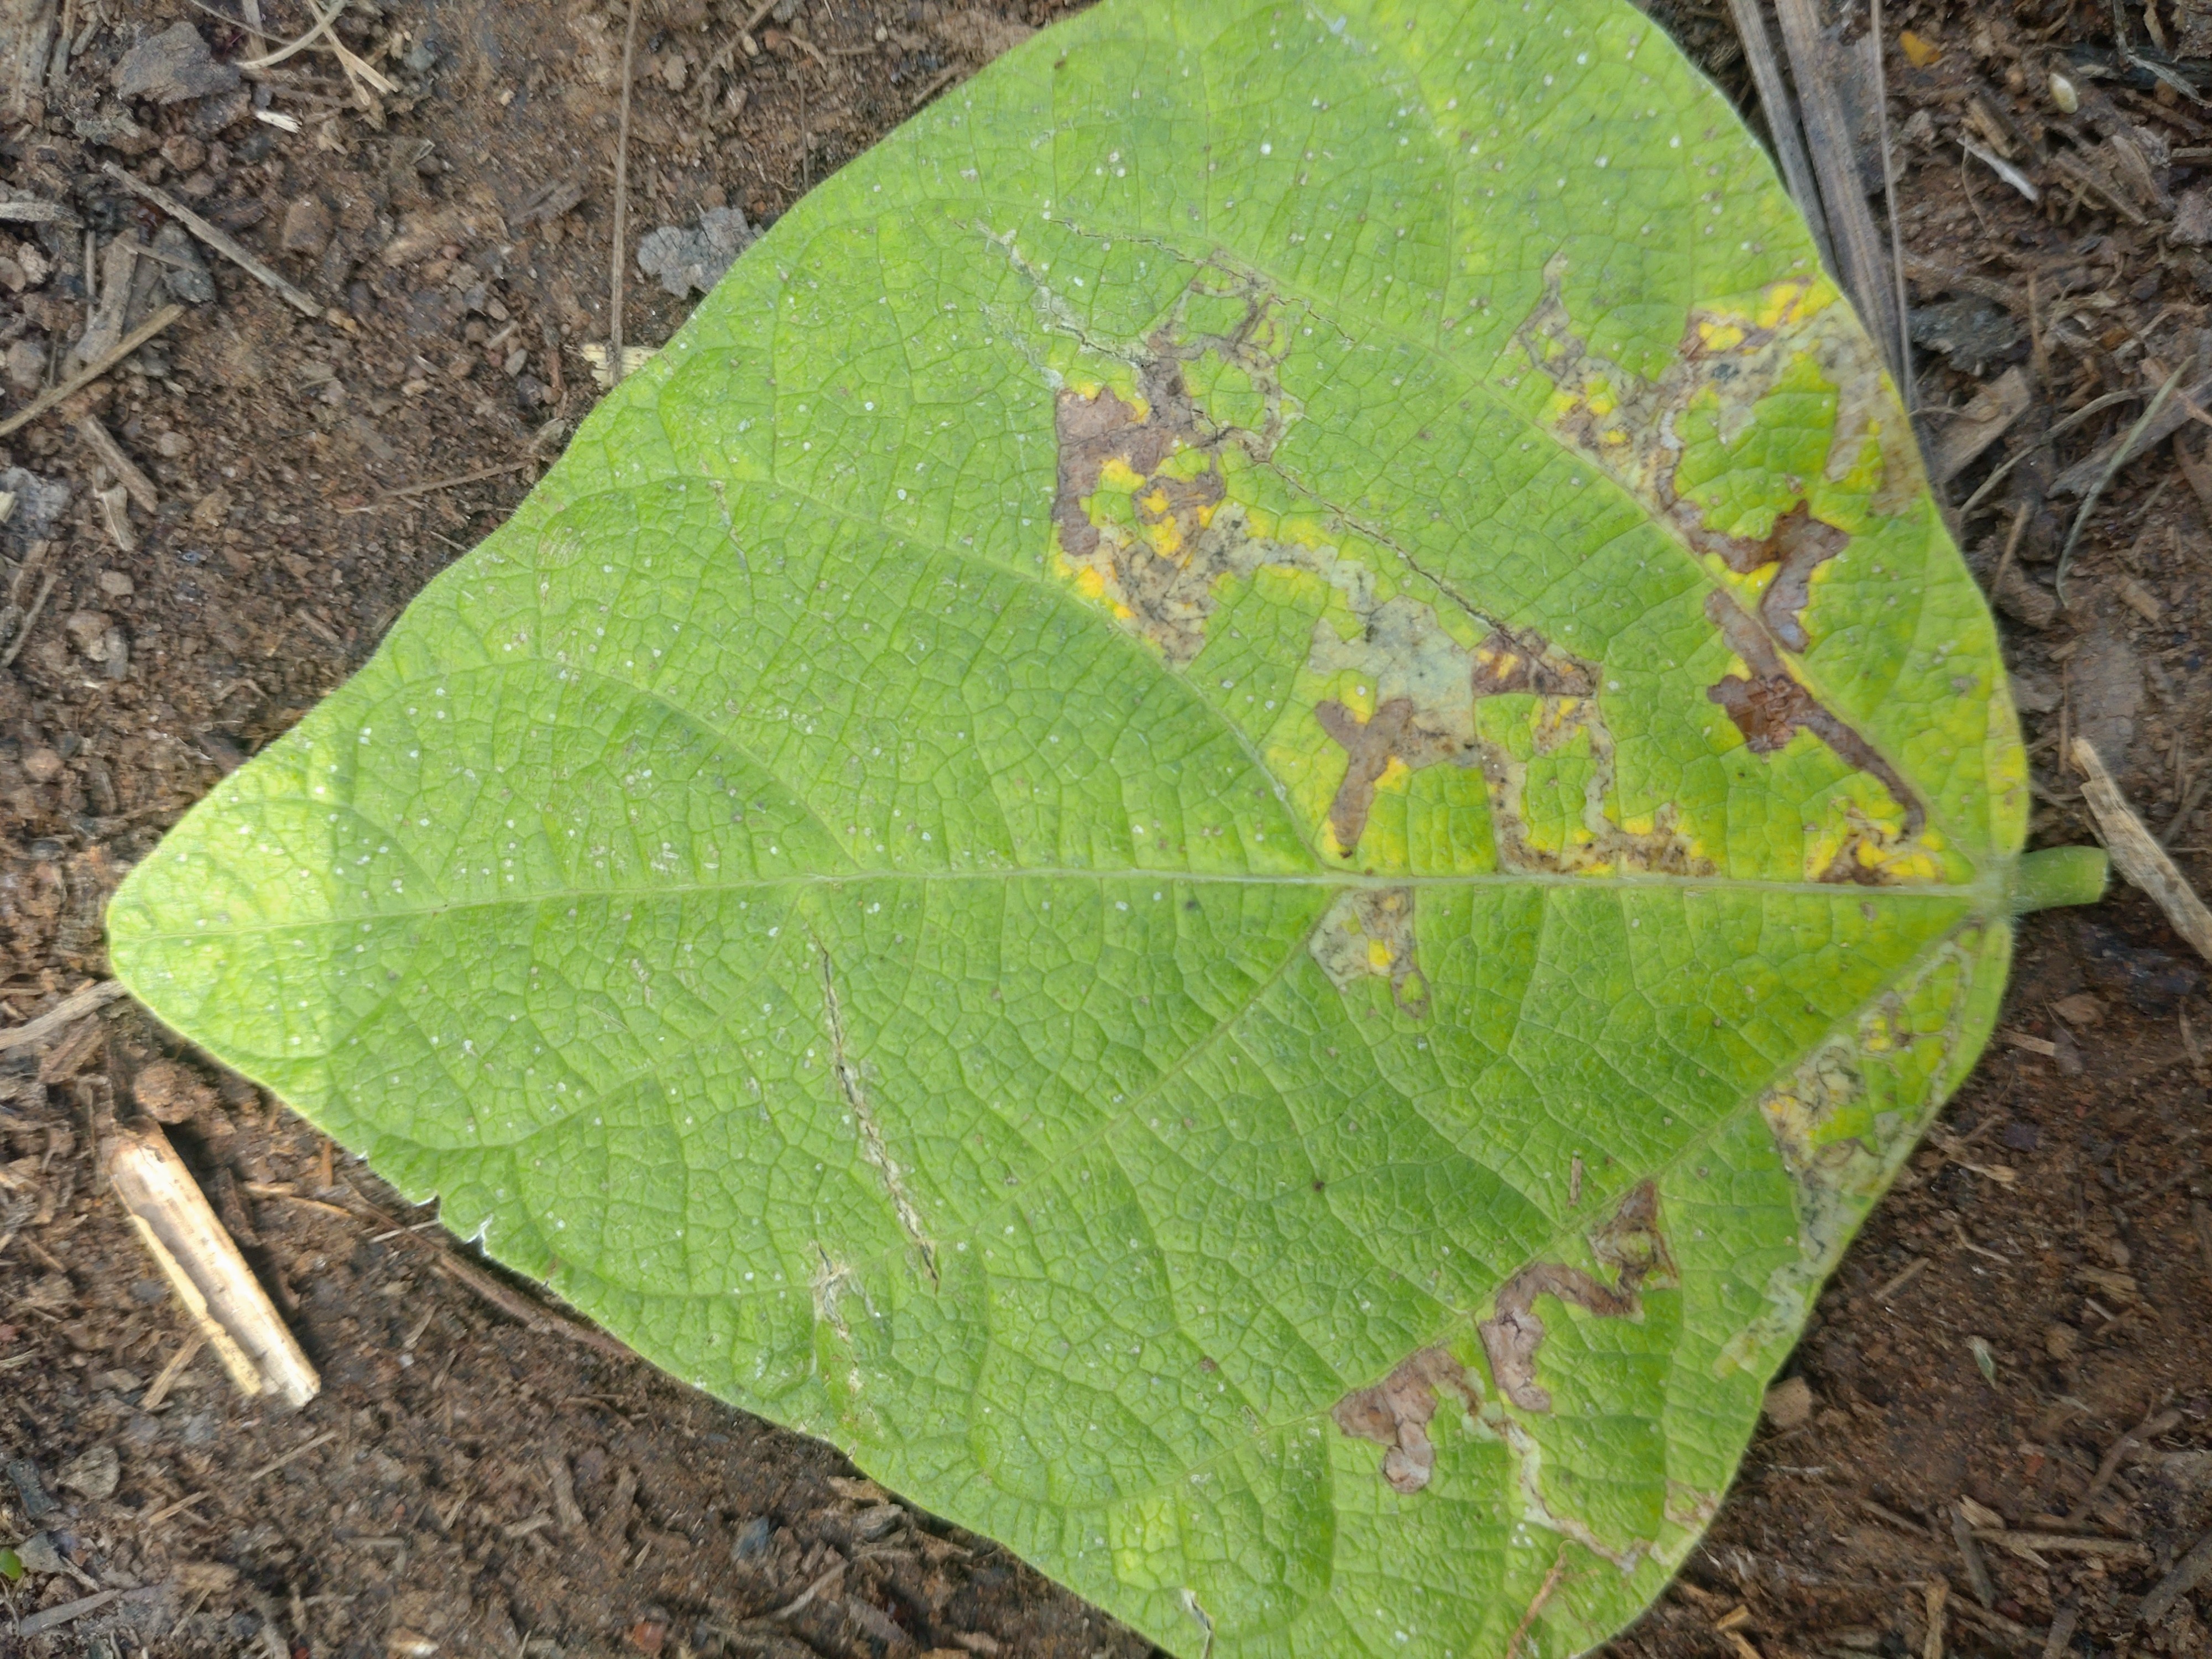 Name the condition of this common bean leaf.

anthracnose
